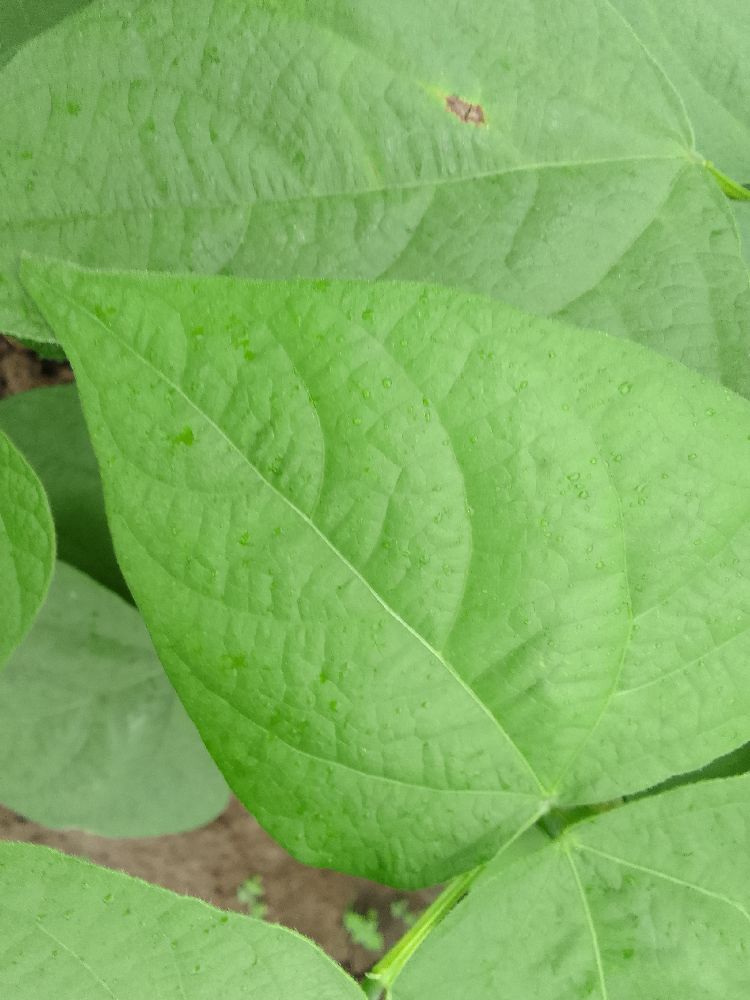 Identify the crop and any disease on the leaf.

common bean, healthy
